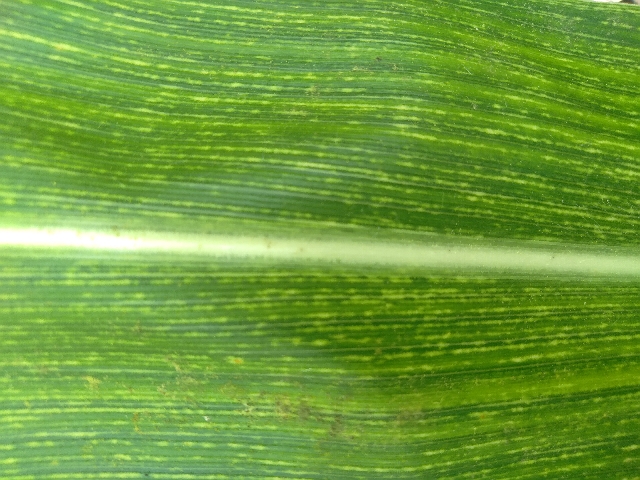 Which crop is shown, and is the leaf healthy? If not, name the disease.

maize, maize streak virus
